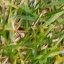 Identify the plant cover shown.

grass
